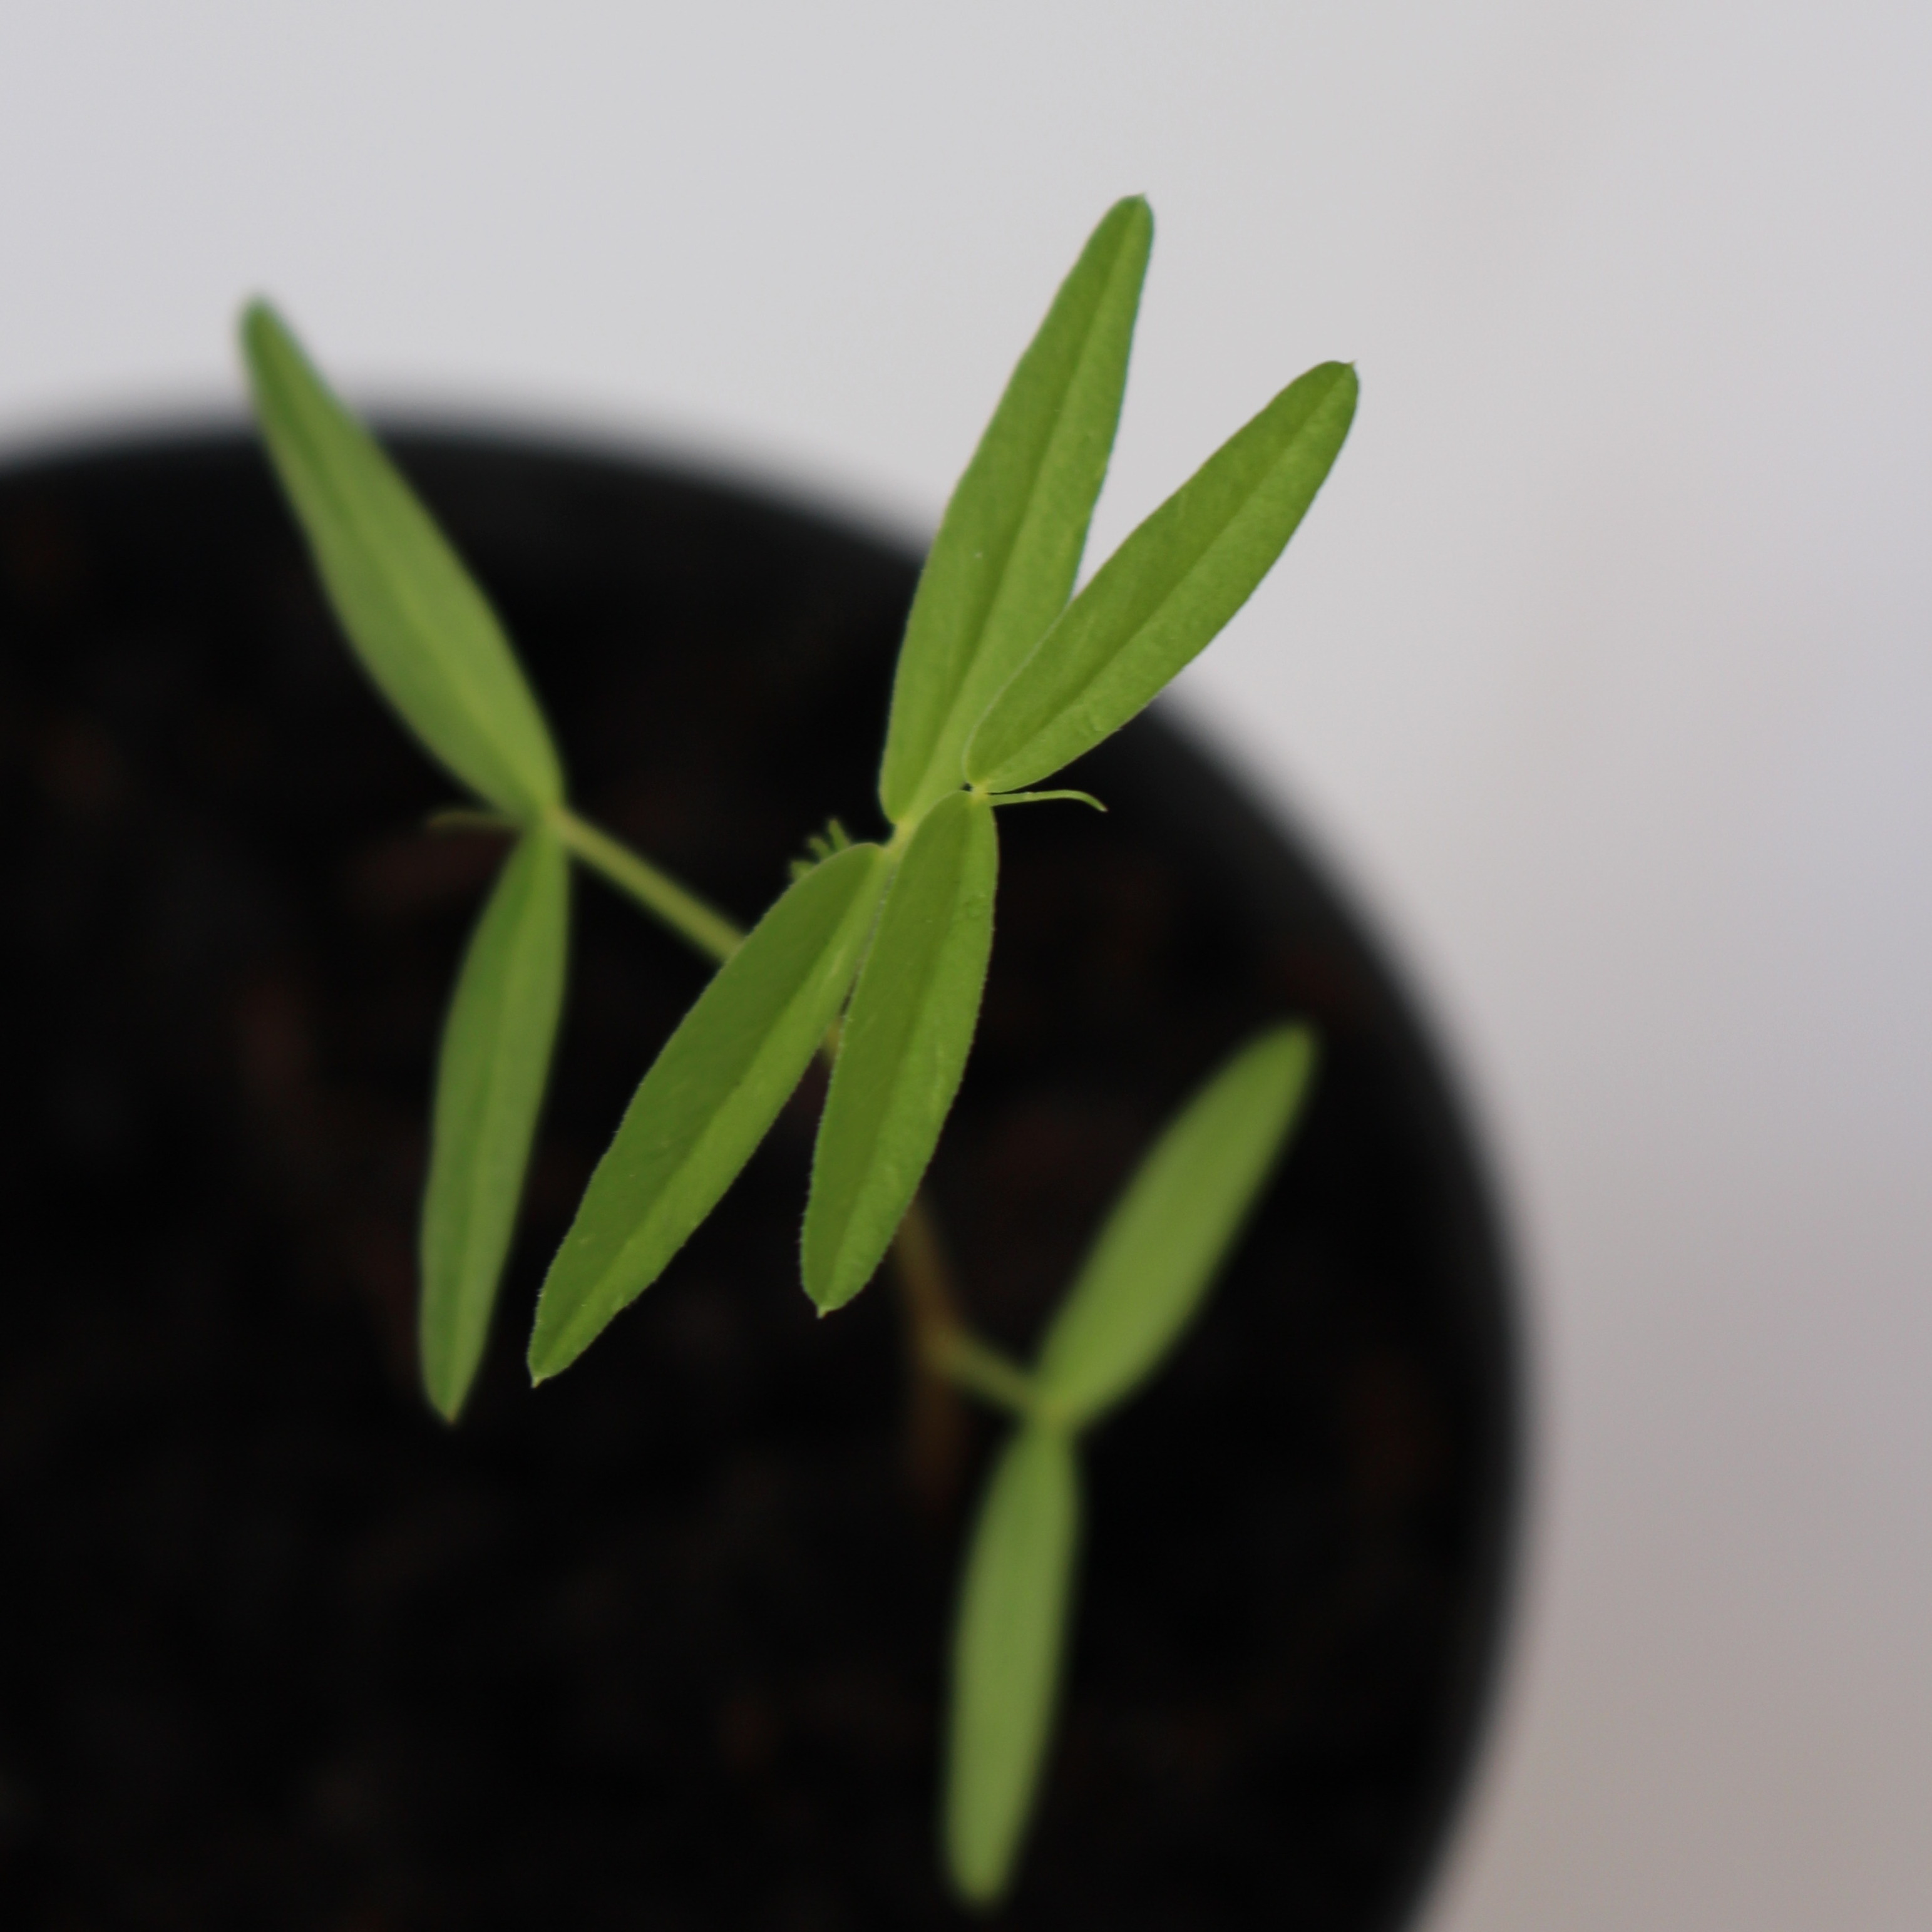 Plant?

Vicia sativa
